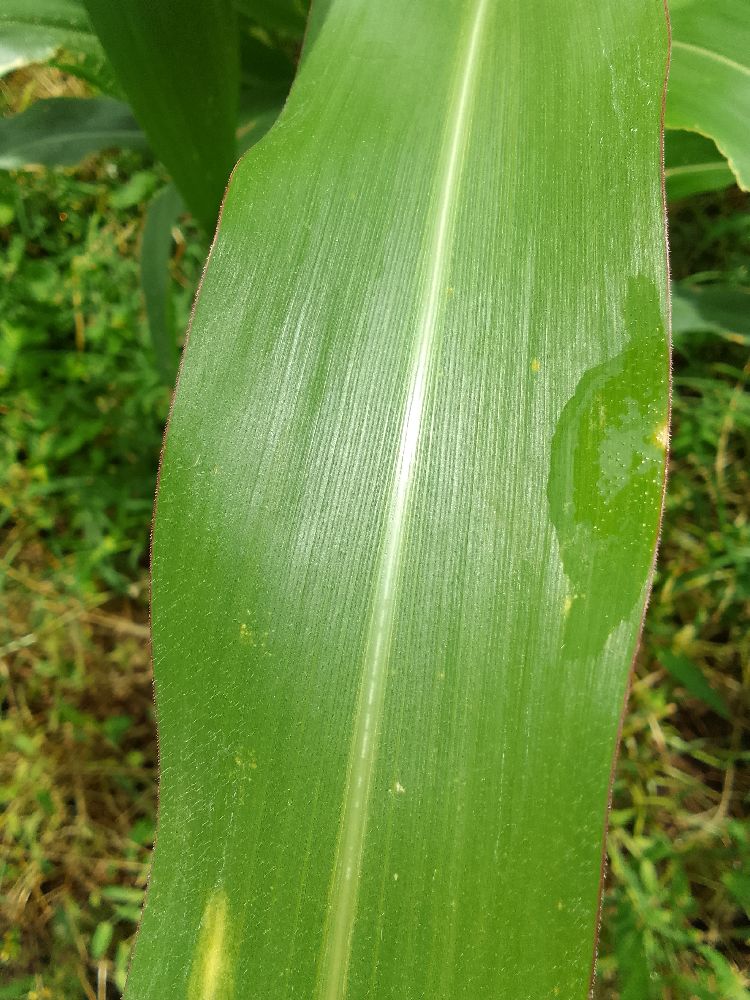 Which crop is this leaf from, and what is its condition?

maize, healthy
